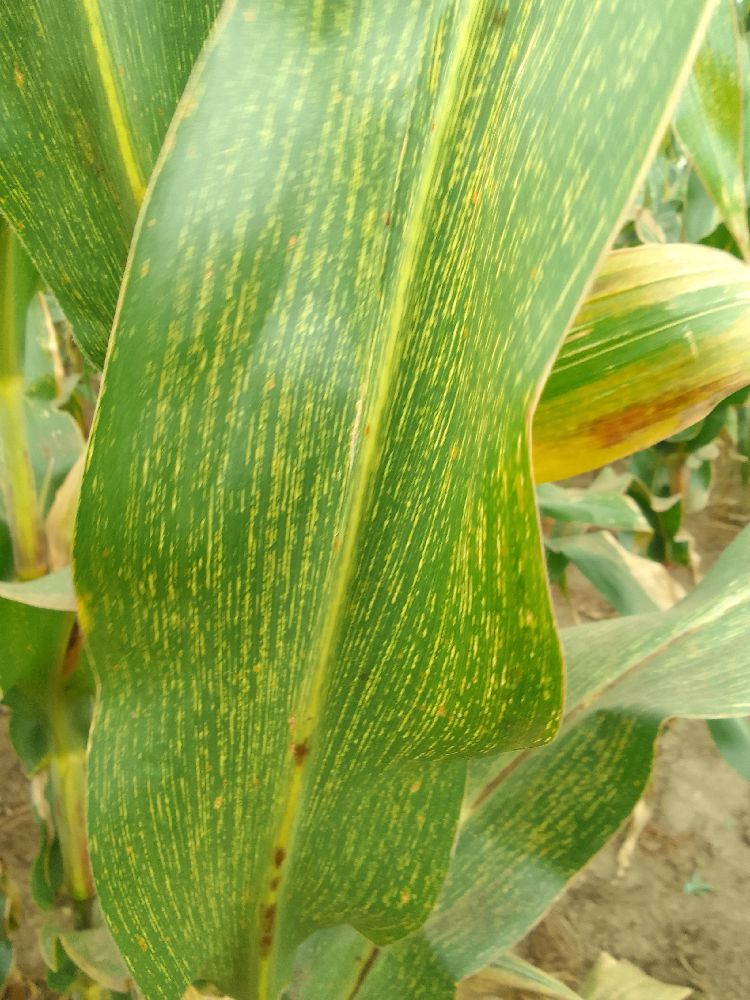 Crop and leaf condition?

maize, maize streak virus
